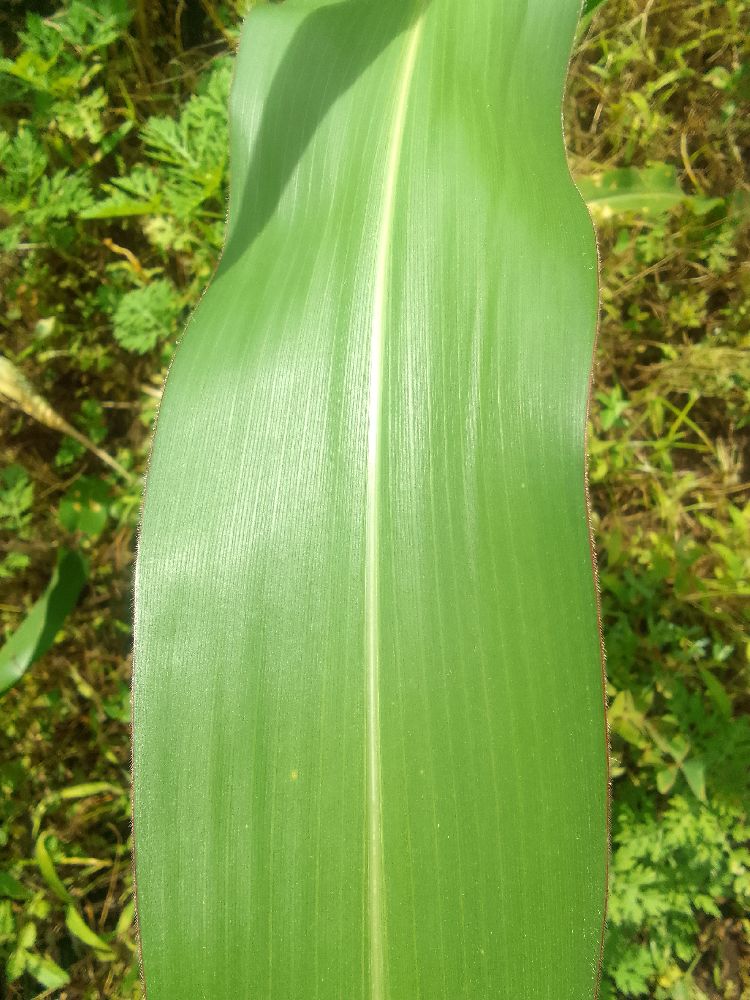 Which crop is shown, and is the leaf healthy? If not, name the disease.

maize, healthy
